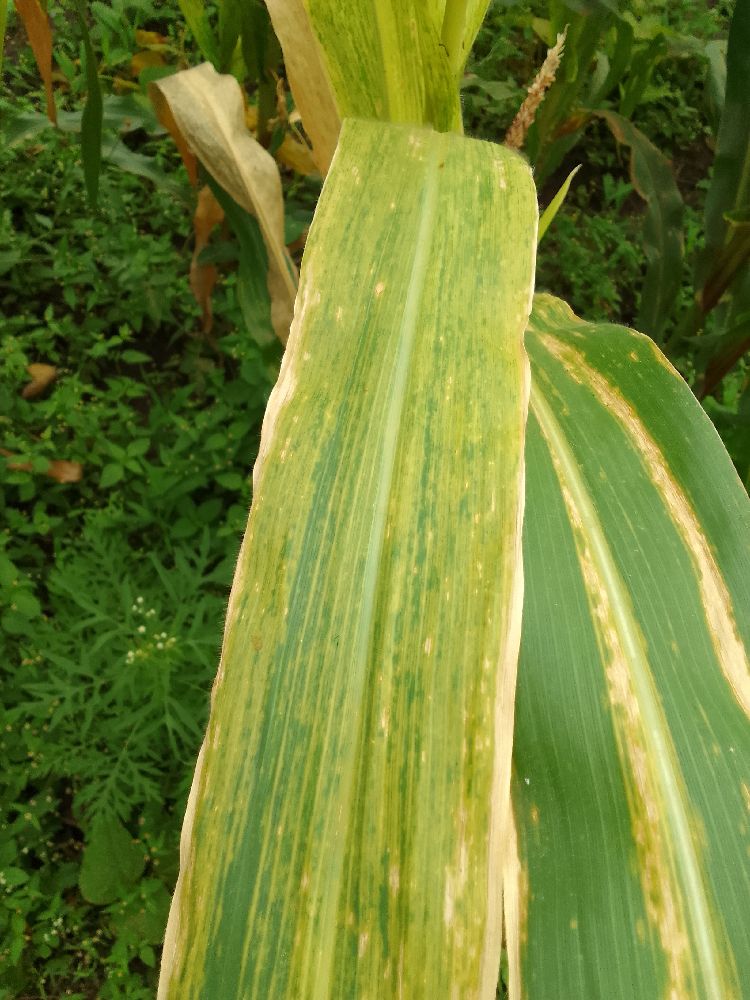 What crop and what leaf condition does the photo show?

maize, maize lethal necrosis
